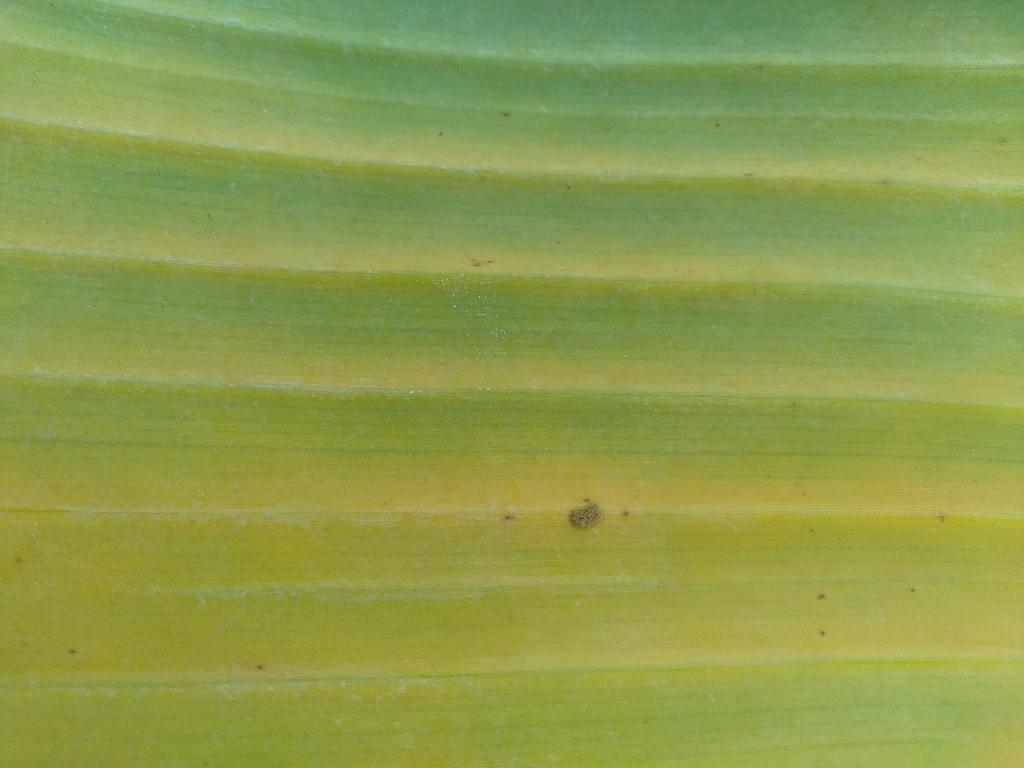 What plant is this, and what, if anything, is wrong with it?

banana, fusarium wilt race 1
